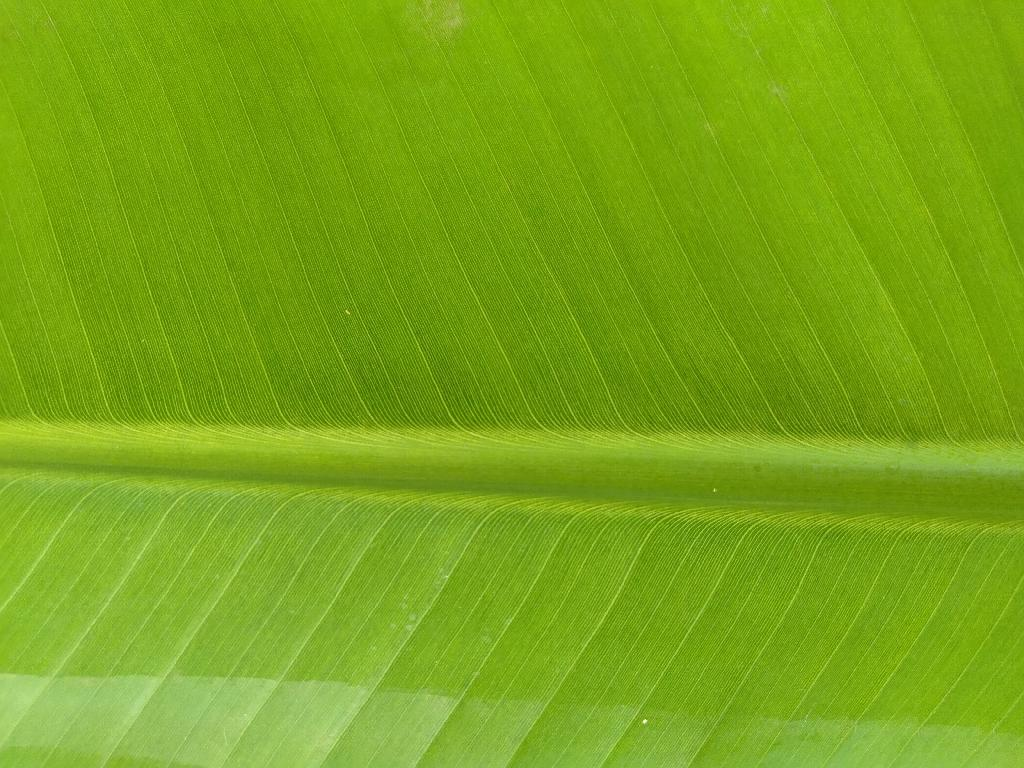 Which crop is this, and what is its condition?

banana, healthy
